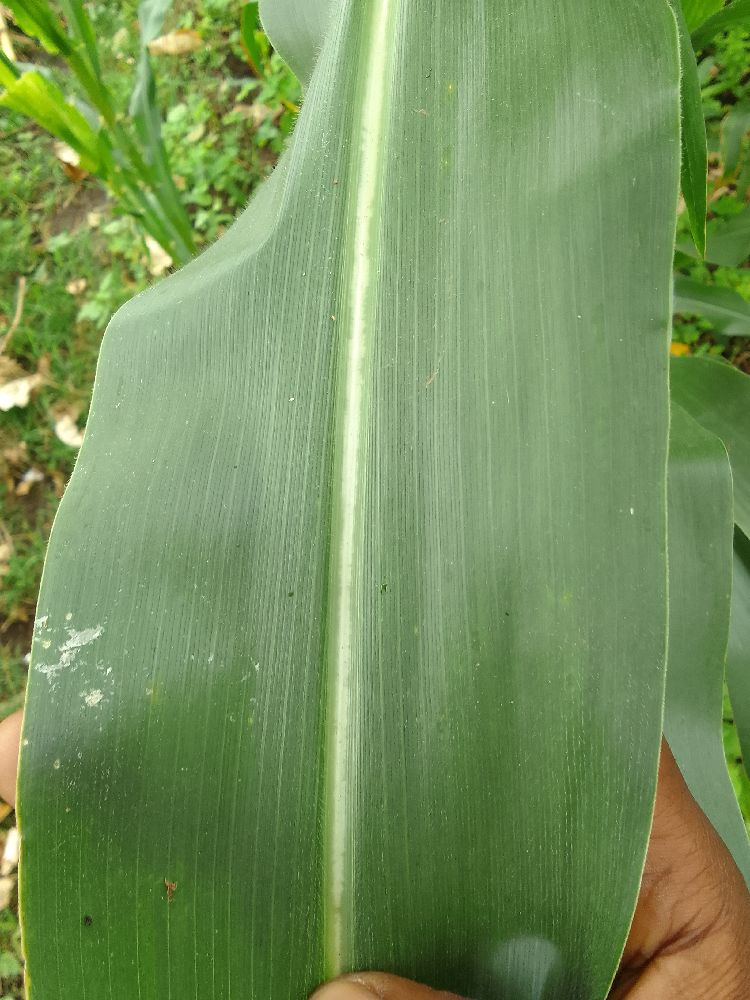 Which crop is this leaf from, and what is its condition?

maize, healthy
